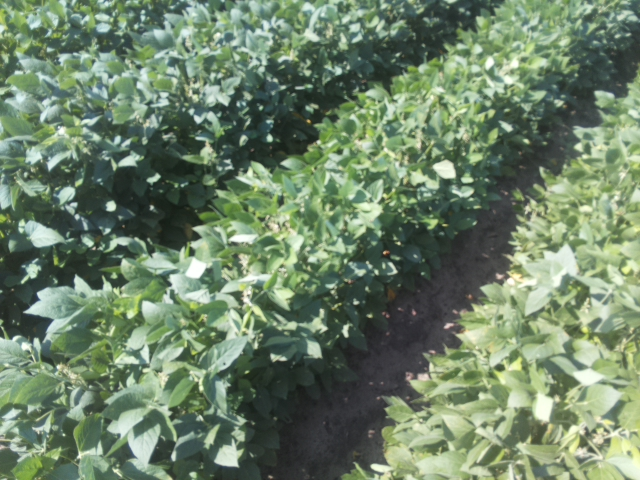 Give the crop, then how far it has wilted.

soybean, leaflets folding inward at secondary pulvinus with no turgor loss in leaflets or petioles
